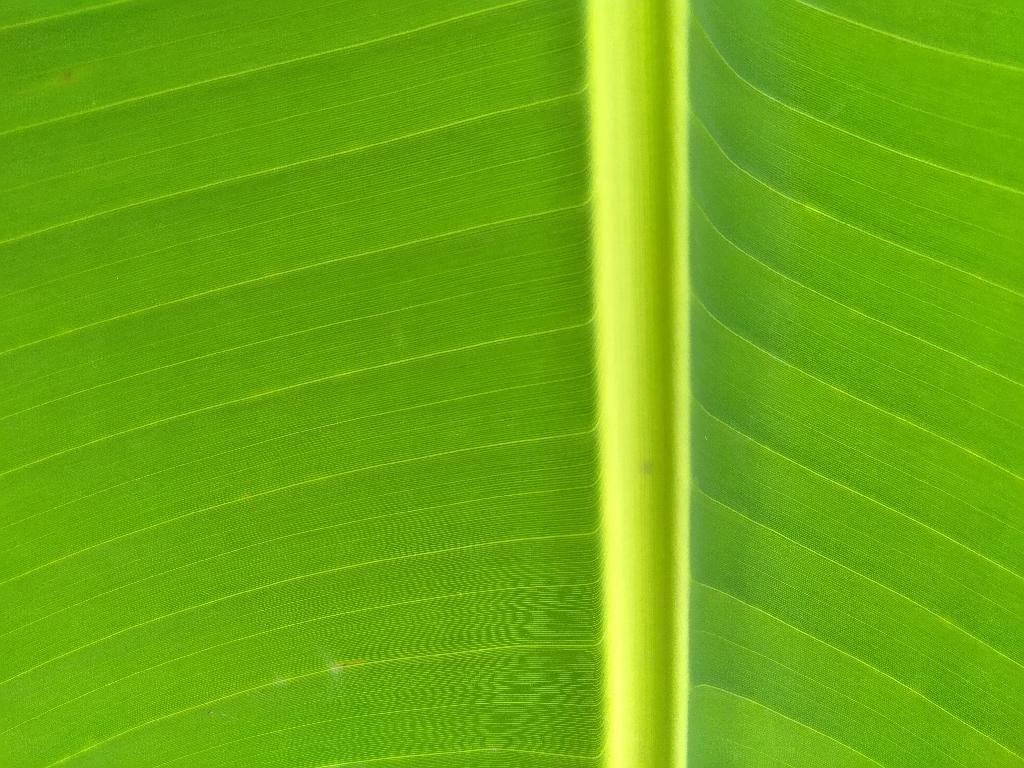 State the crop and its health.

banana, healthy
